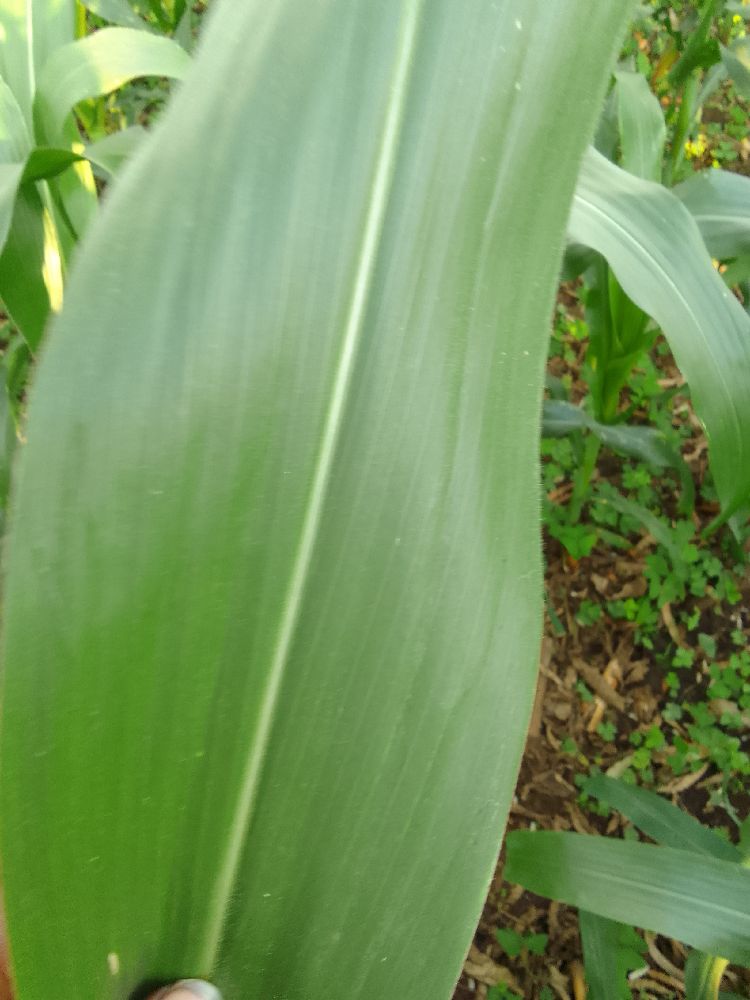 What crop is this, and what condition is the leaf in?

maize, healthy
